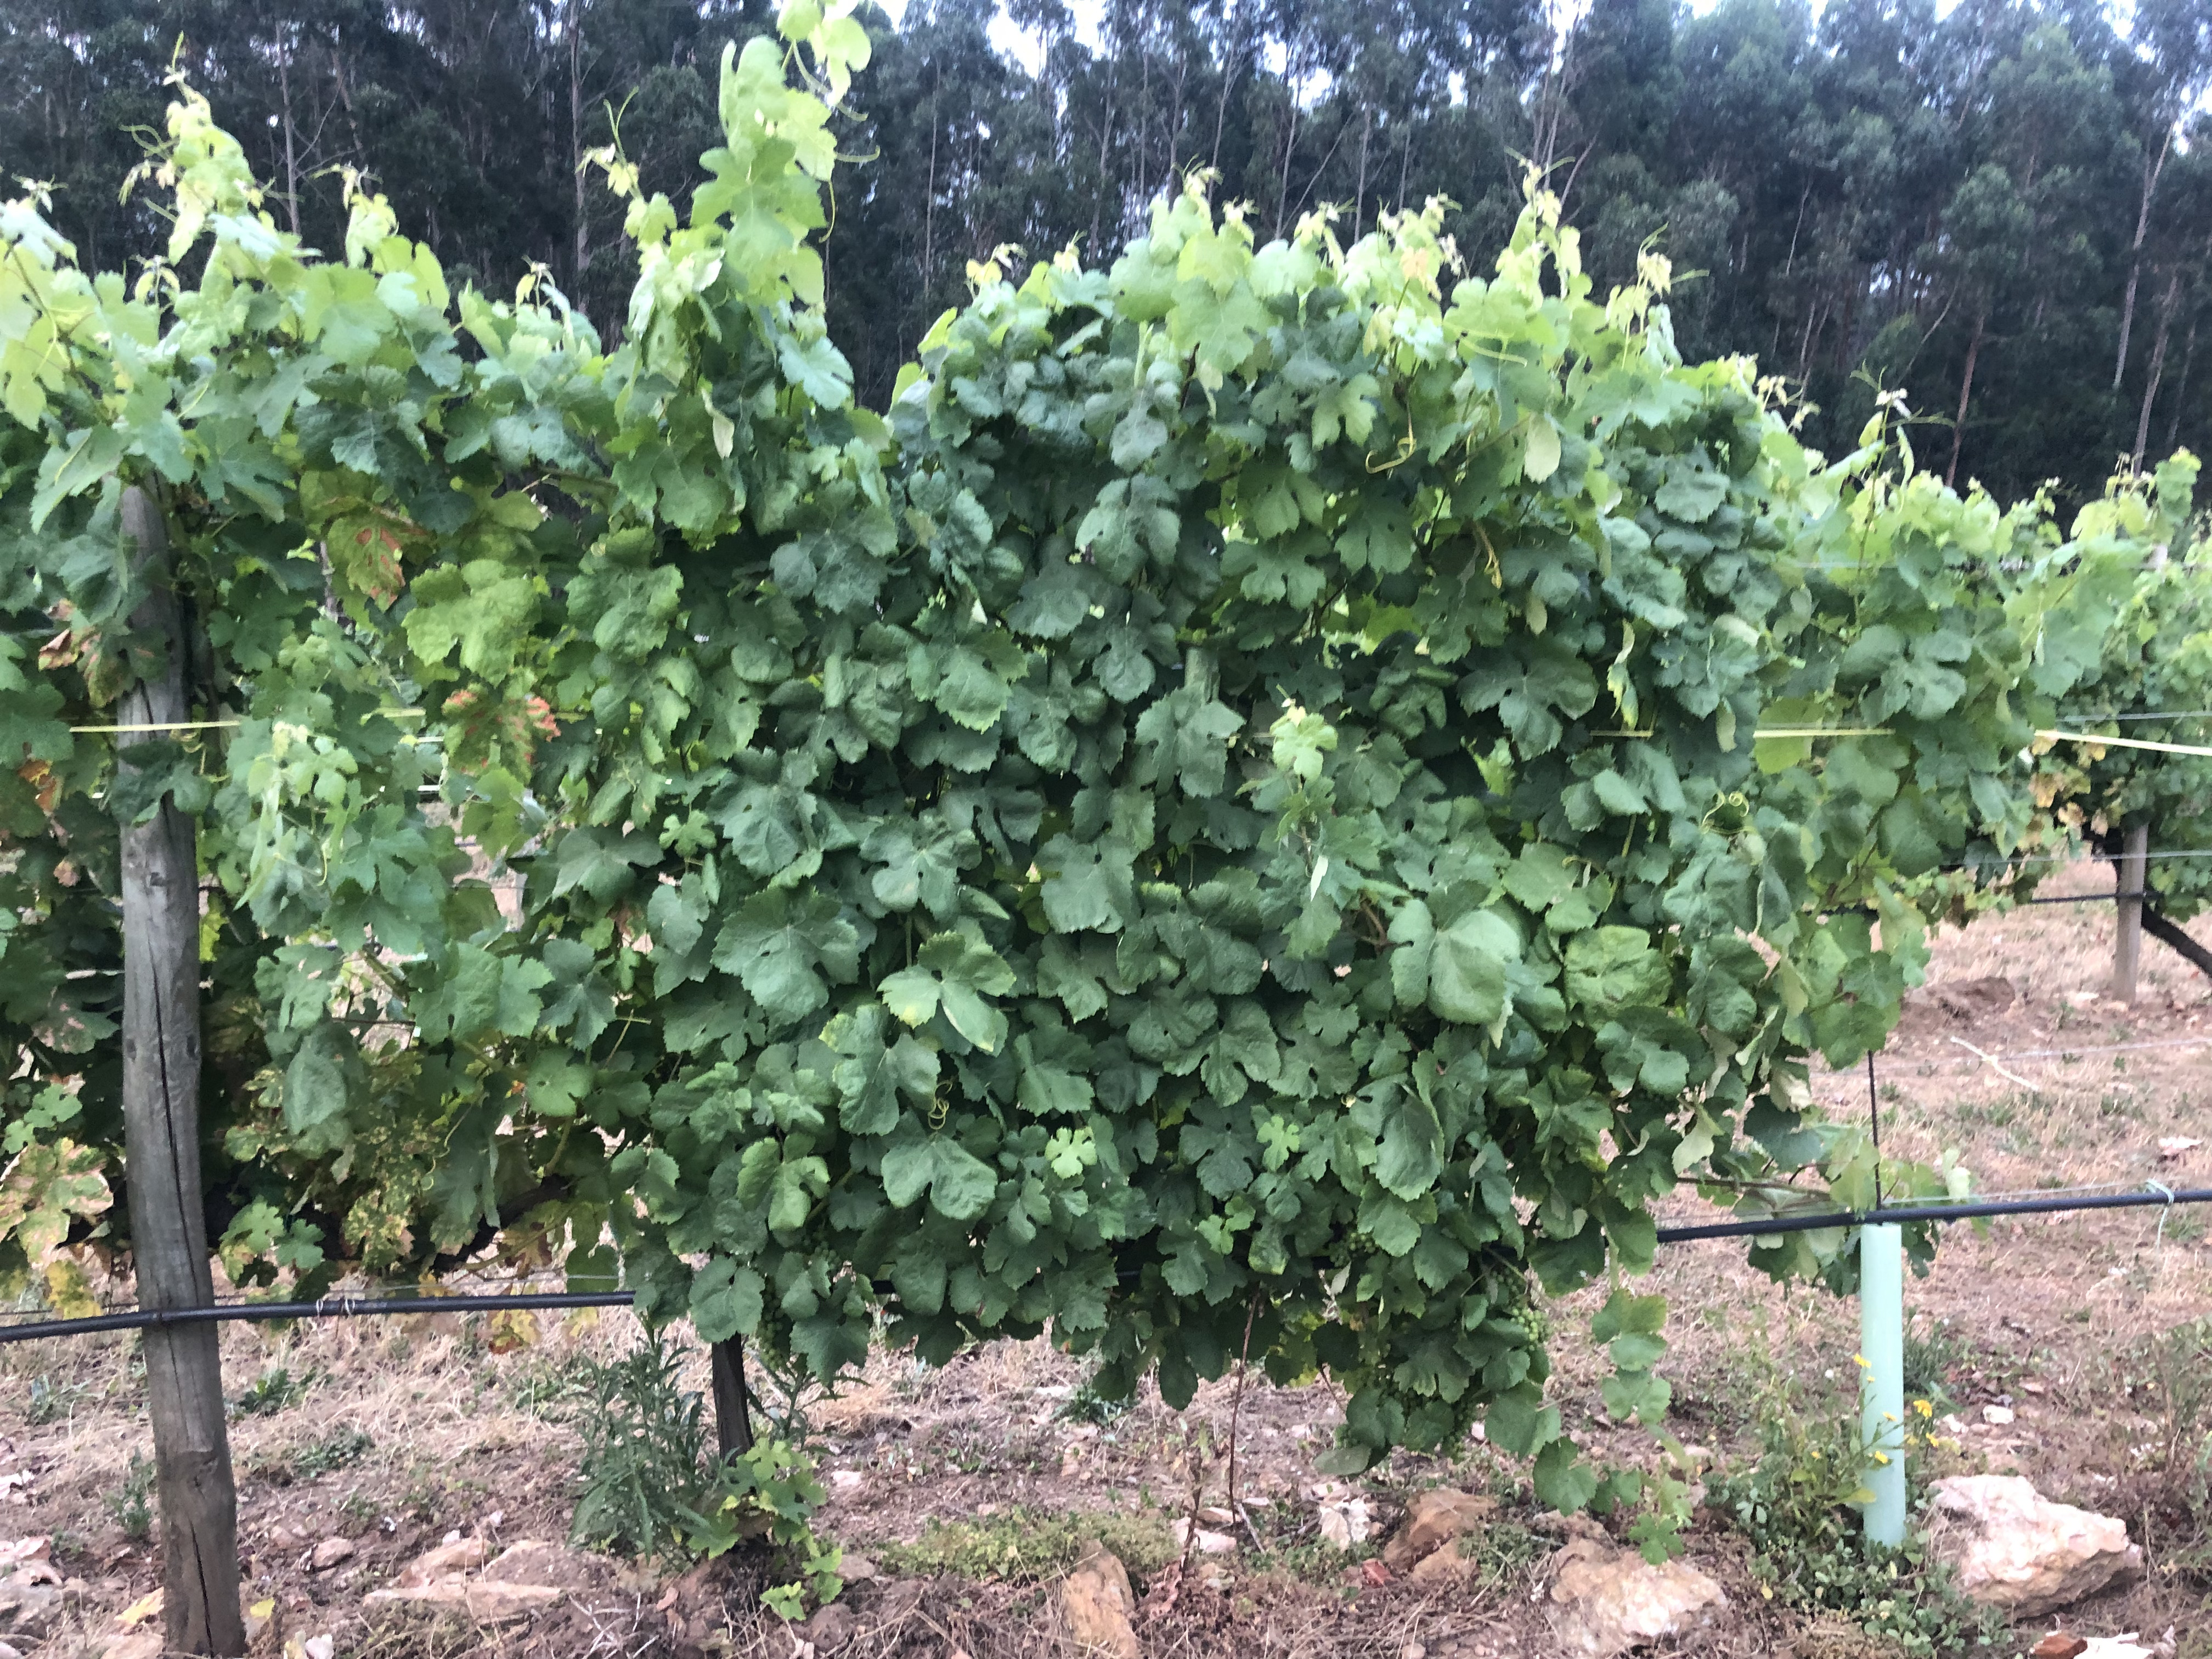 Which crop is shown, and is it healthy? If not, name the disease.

grapevine, not affected by esca disease
